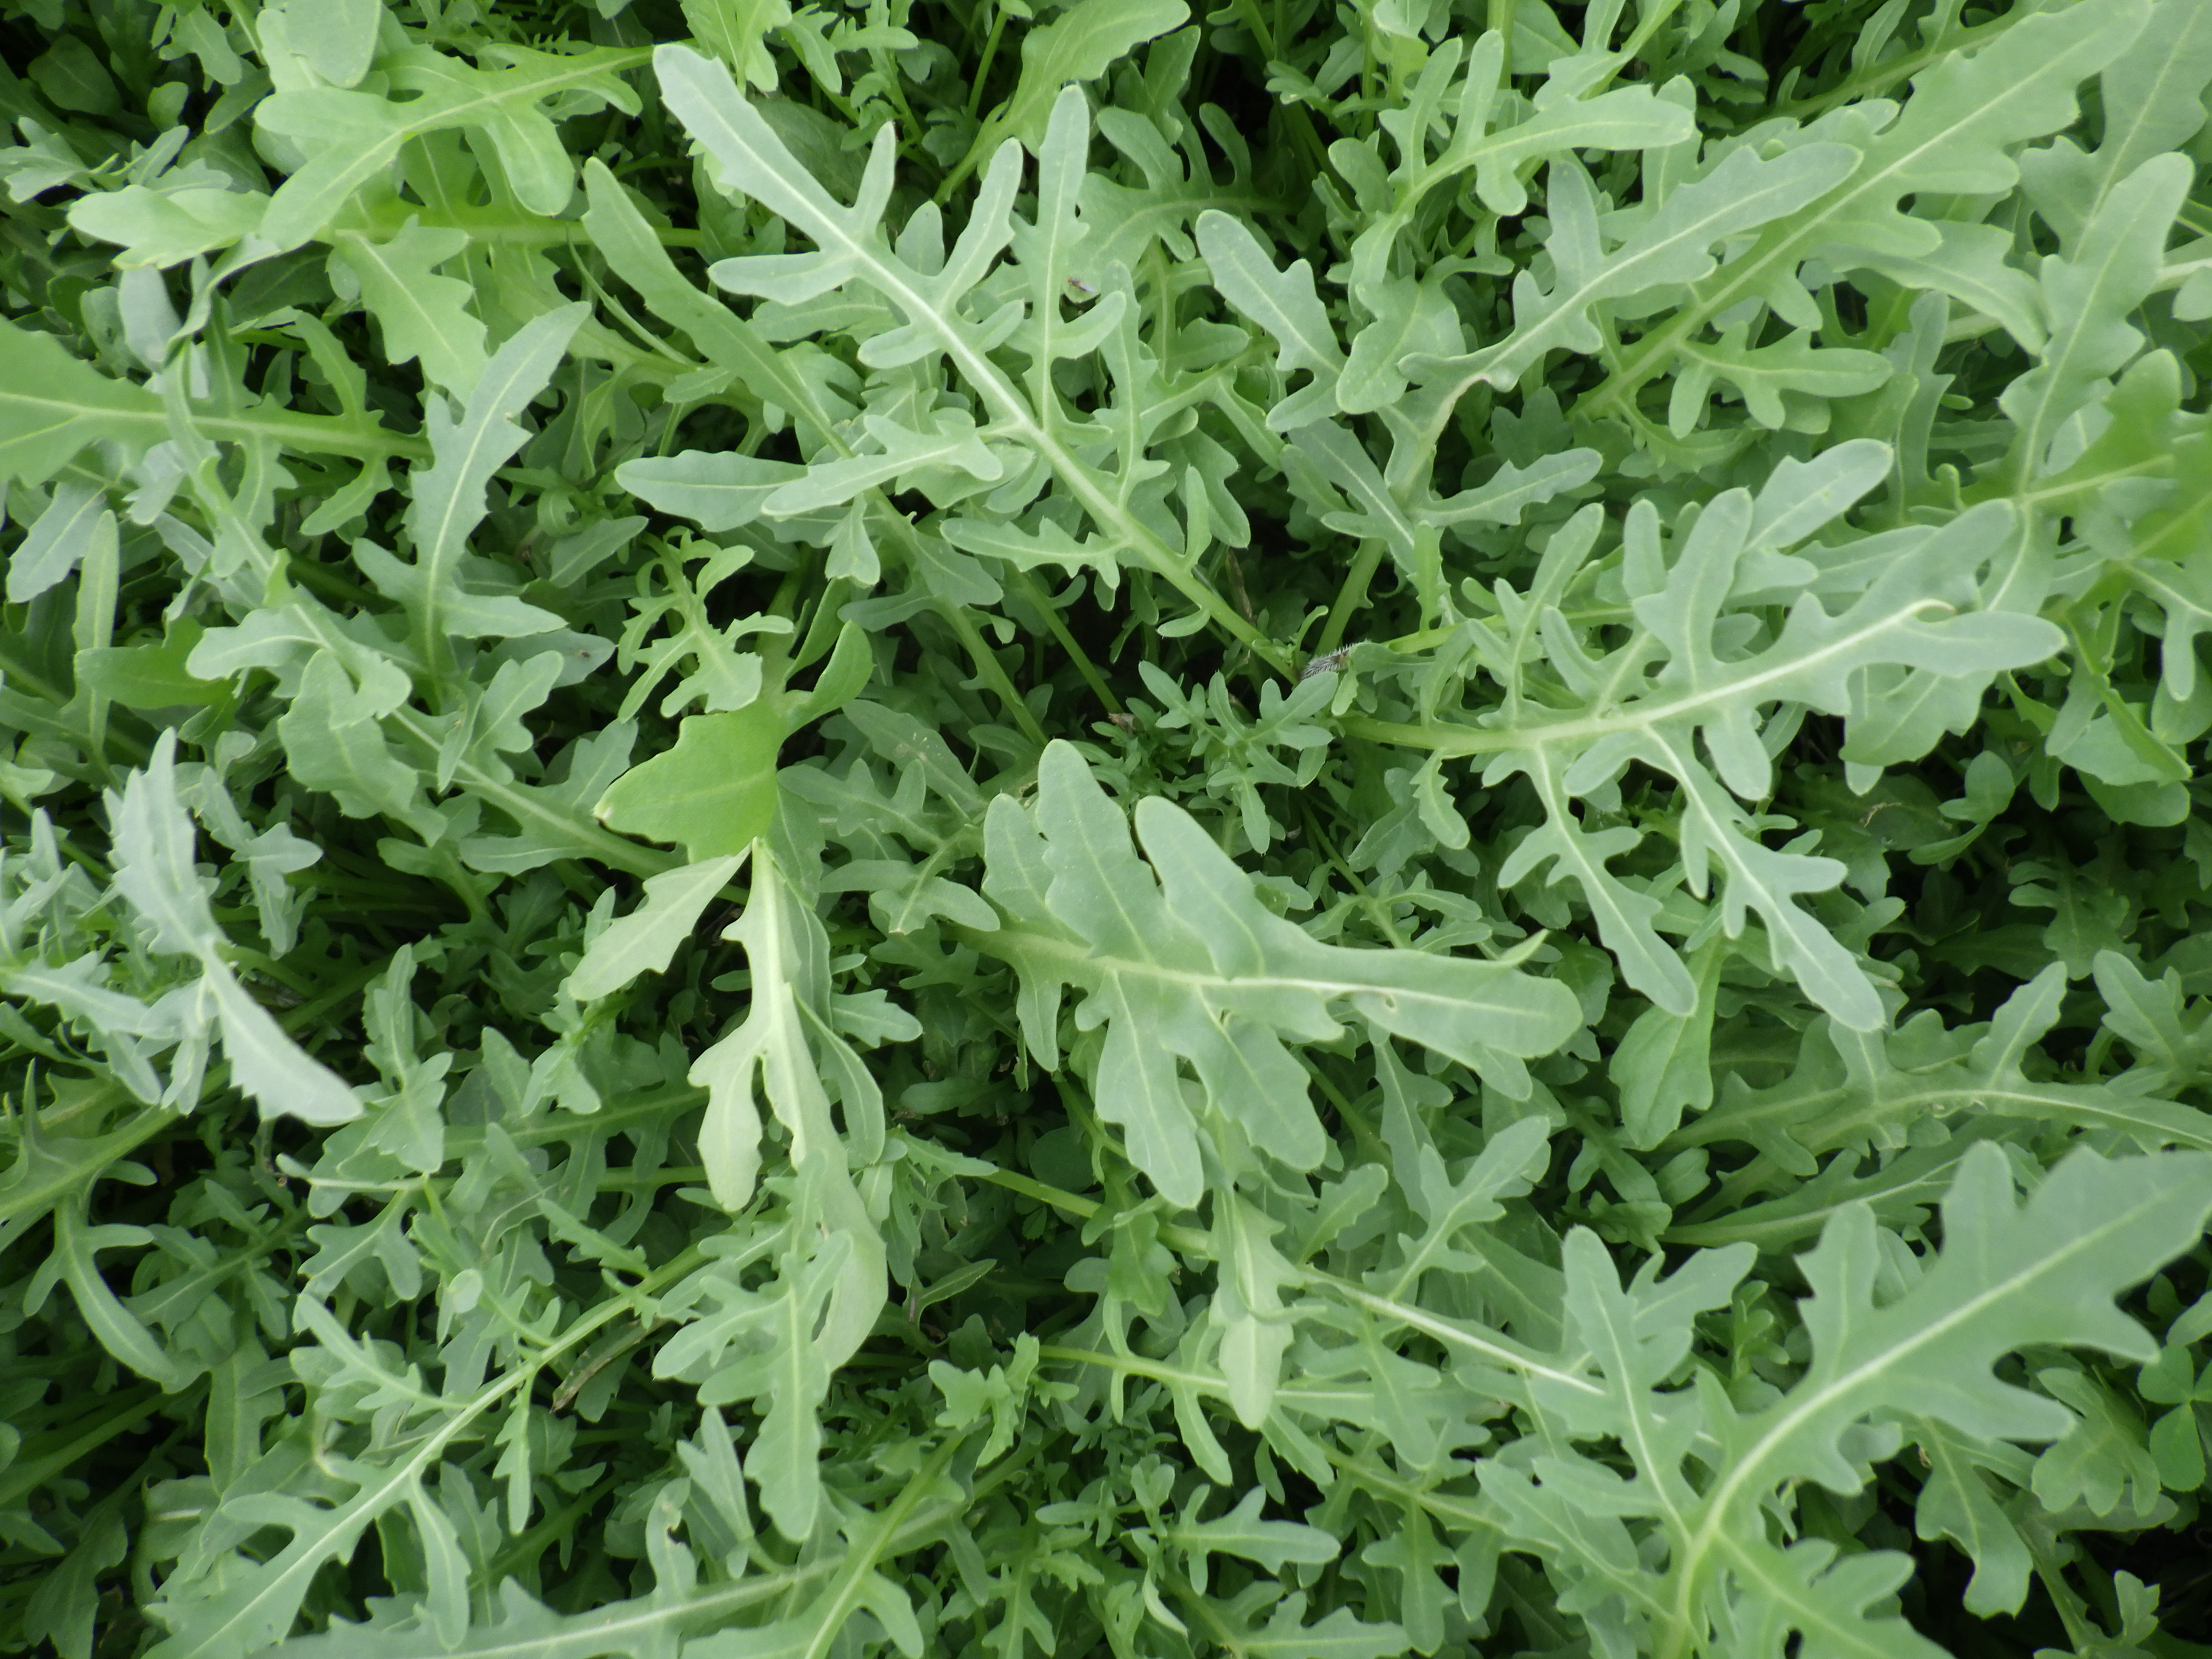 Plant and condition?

rocket, healthy
